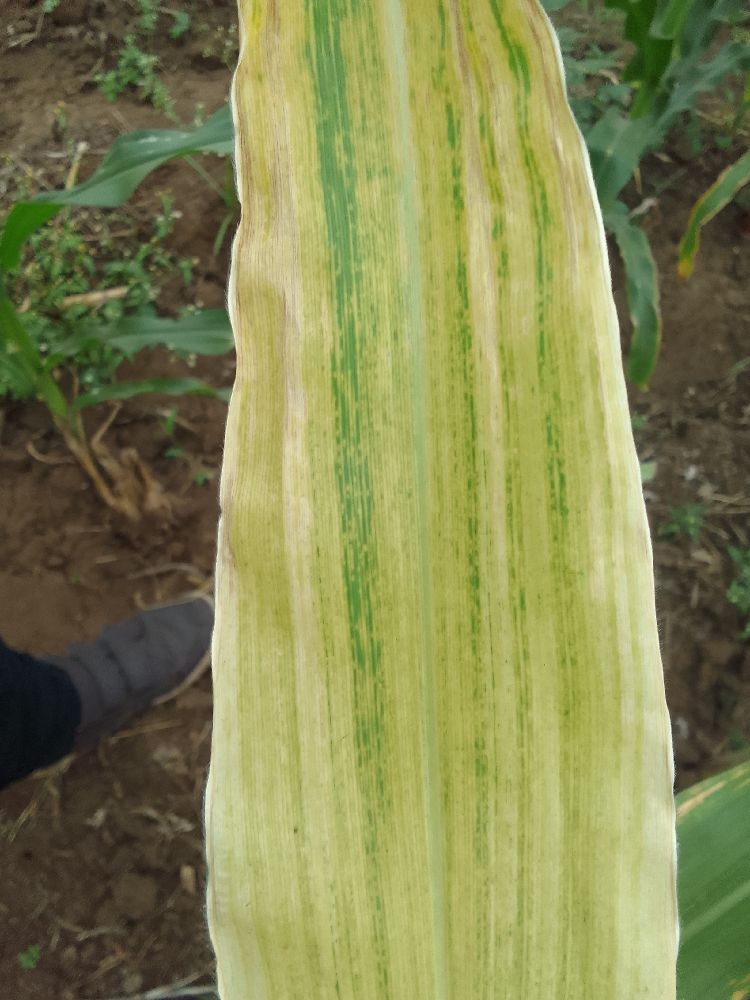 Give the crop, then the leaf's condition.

maize, maize lethal necrosis
